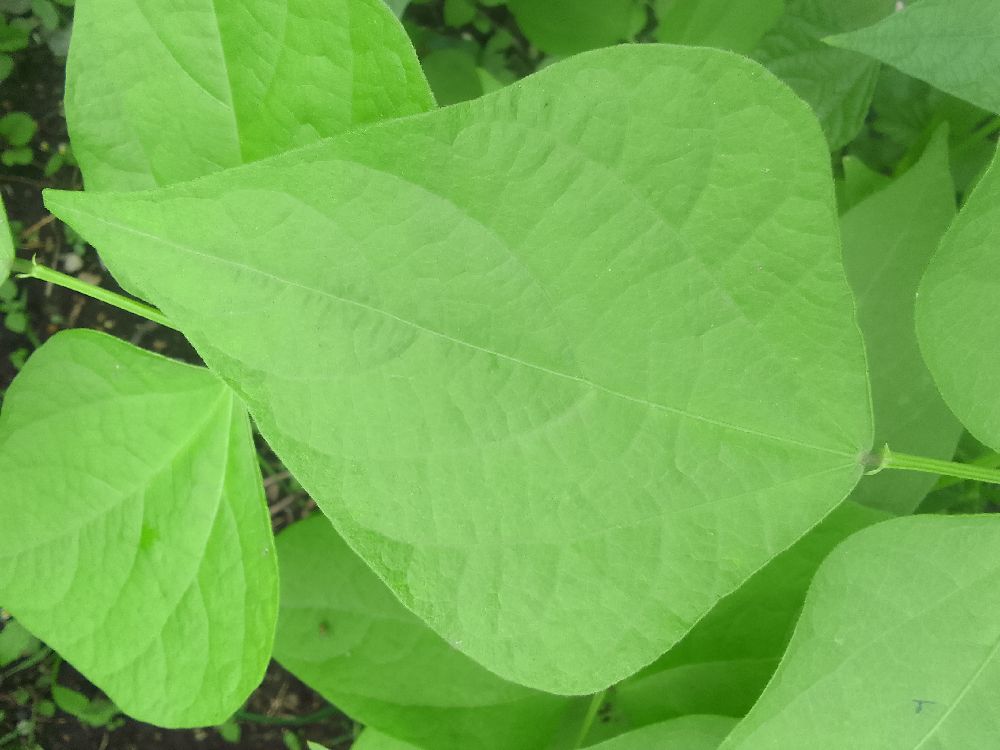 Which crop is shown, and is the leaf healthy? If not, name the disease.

common bean, healthy
